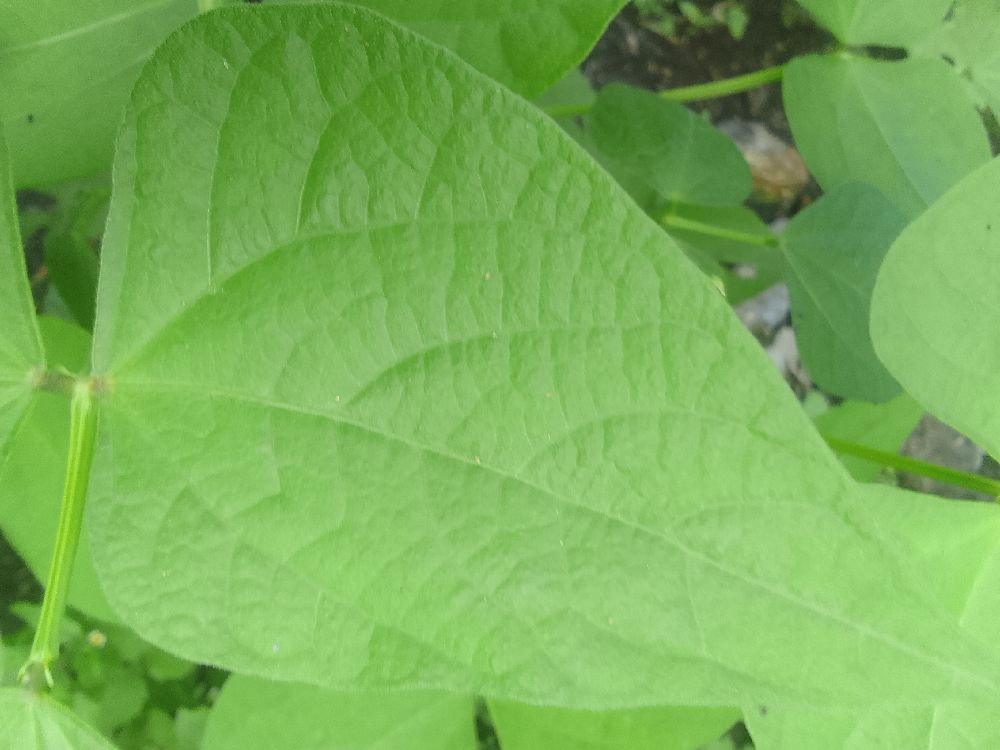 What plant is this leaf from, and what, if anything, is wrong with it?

common bean, healthy
